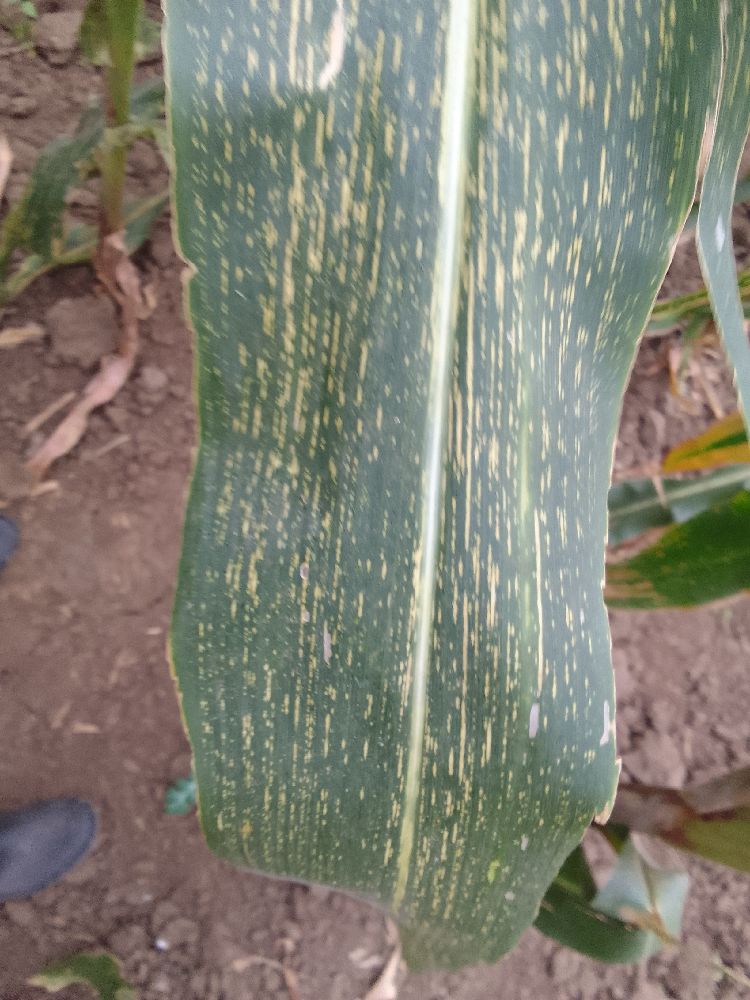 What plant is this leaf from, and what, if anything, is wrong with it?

maize, maize streak virus
